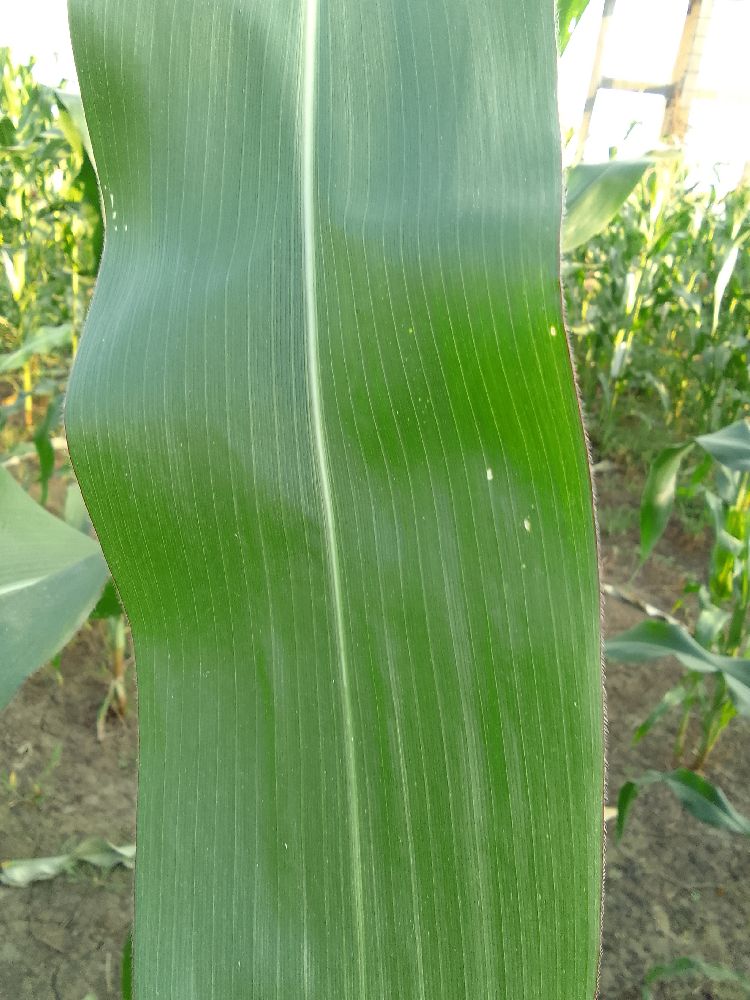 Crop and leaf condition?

maize, healthy
